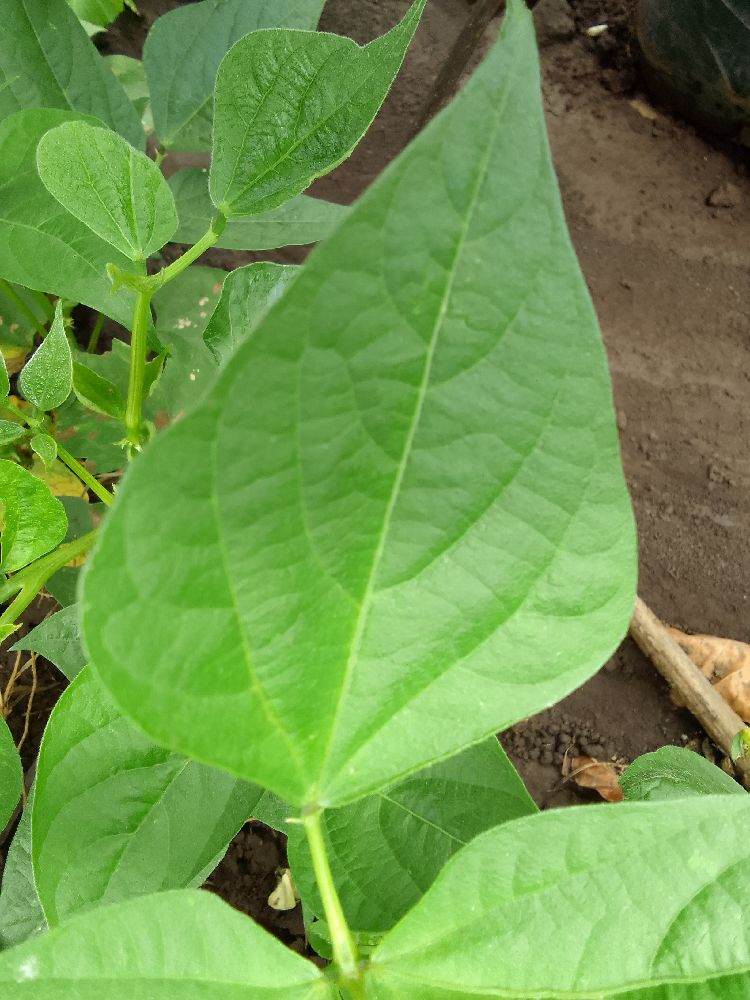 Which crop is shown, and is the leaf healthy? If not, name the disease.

common bean, healthy
